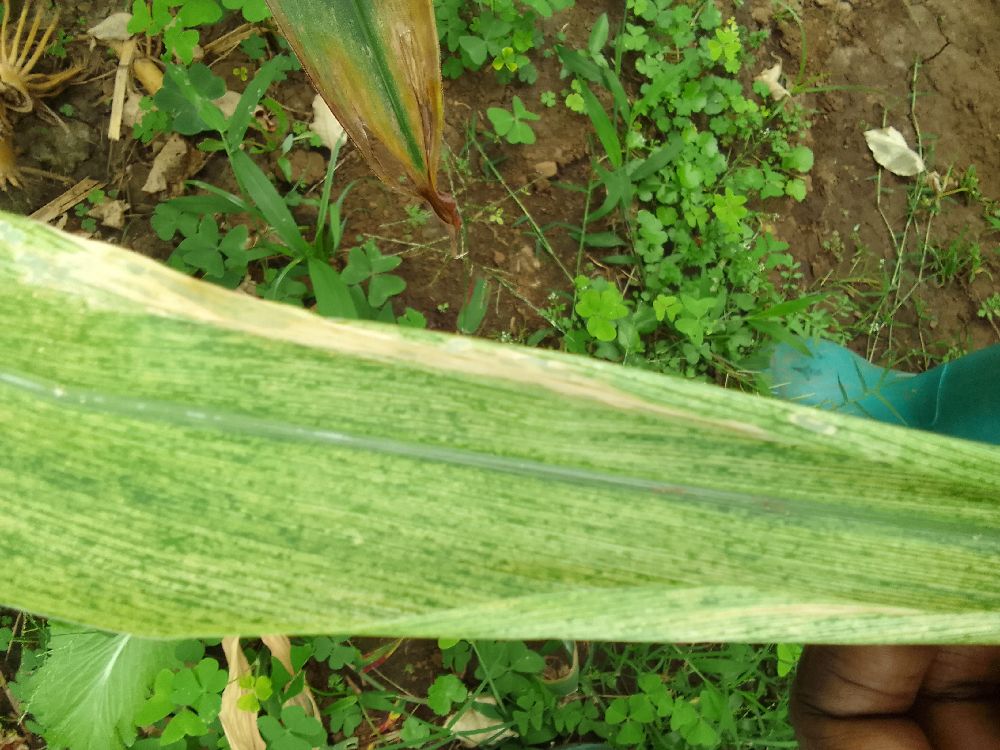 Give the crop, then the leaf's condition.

maize, maize lethal necrosis
